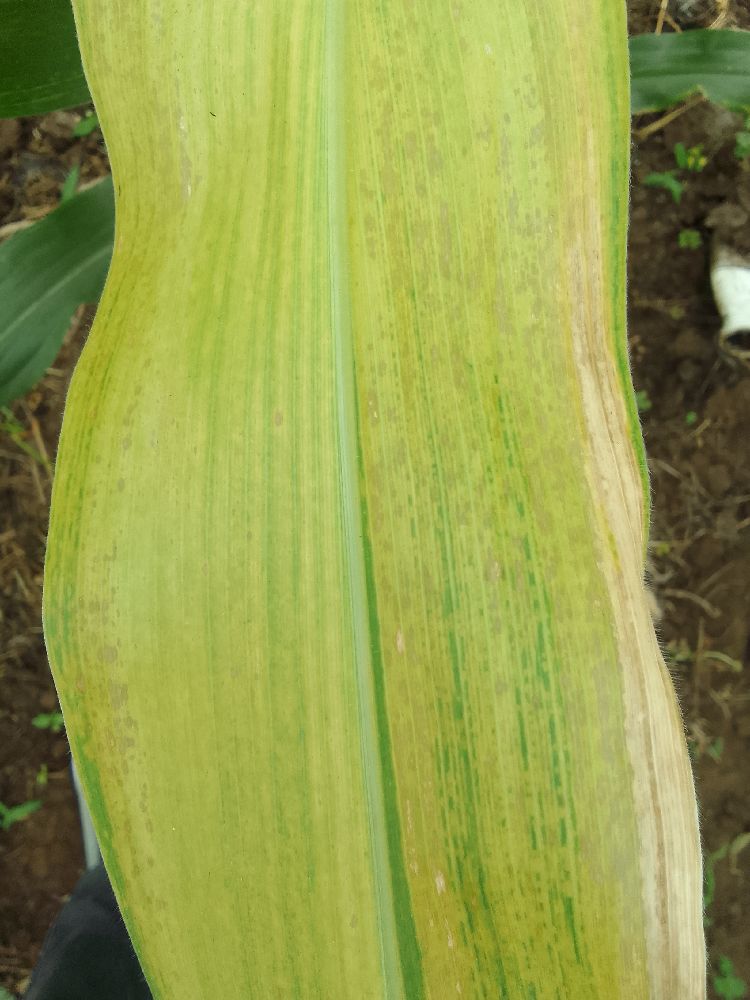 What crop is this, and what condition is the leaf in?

maize, maize lethal necrosis
